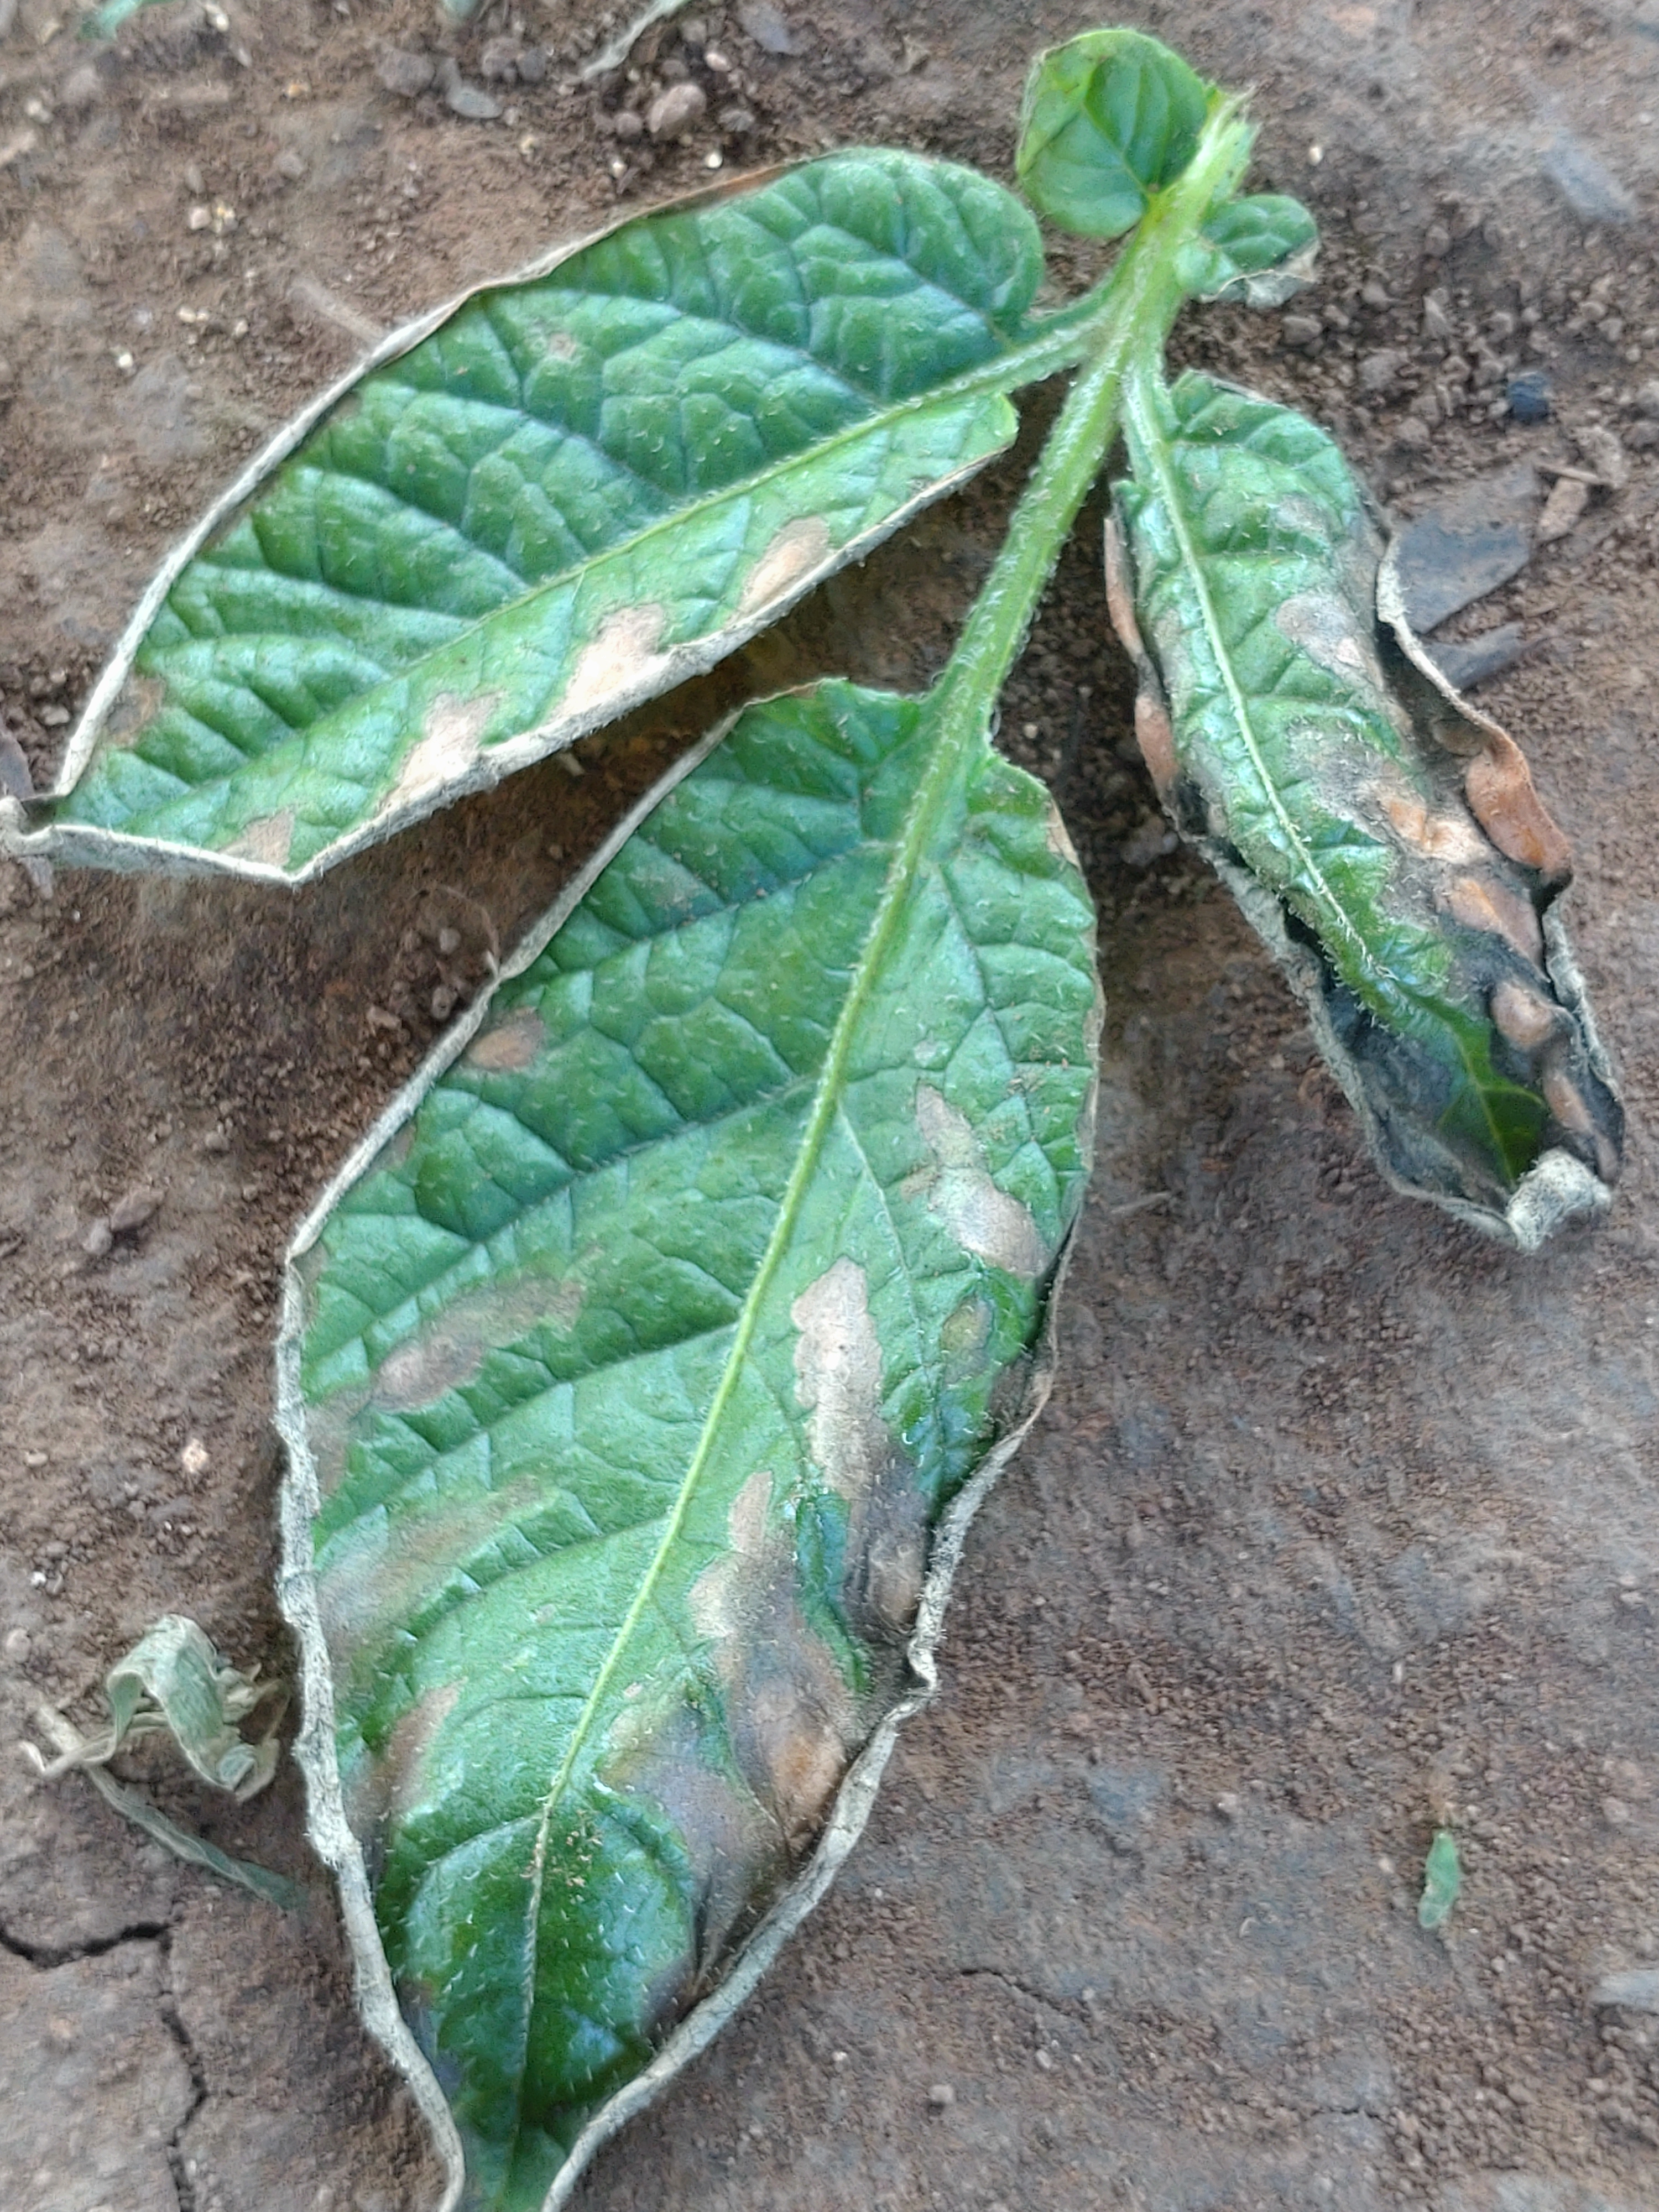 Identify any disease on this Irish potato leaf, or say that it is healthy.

early blight
